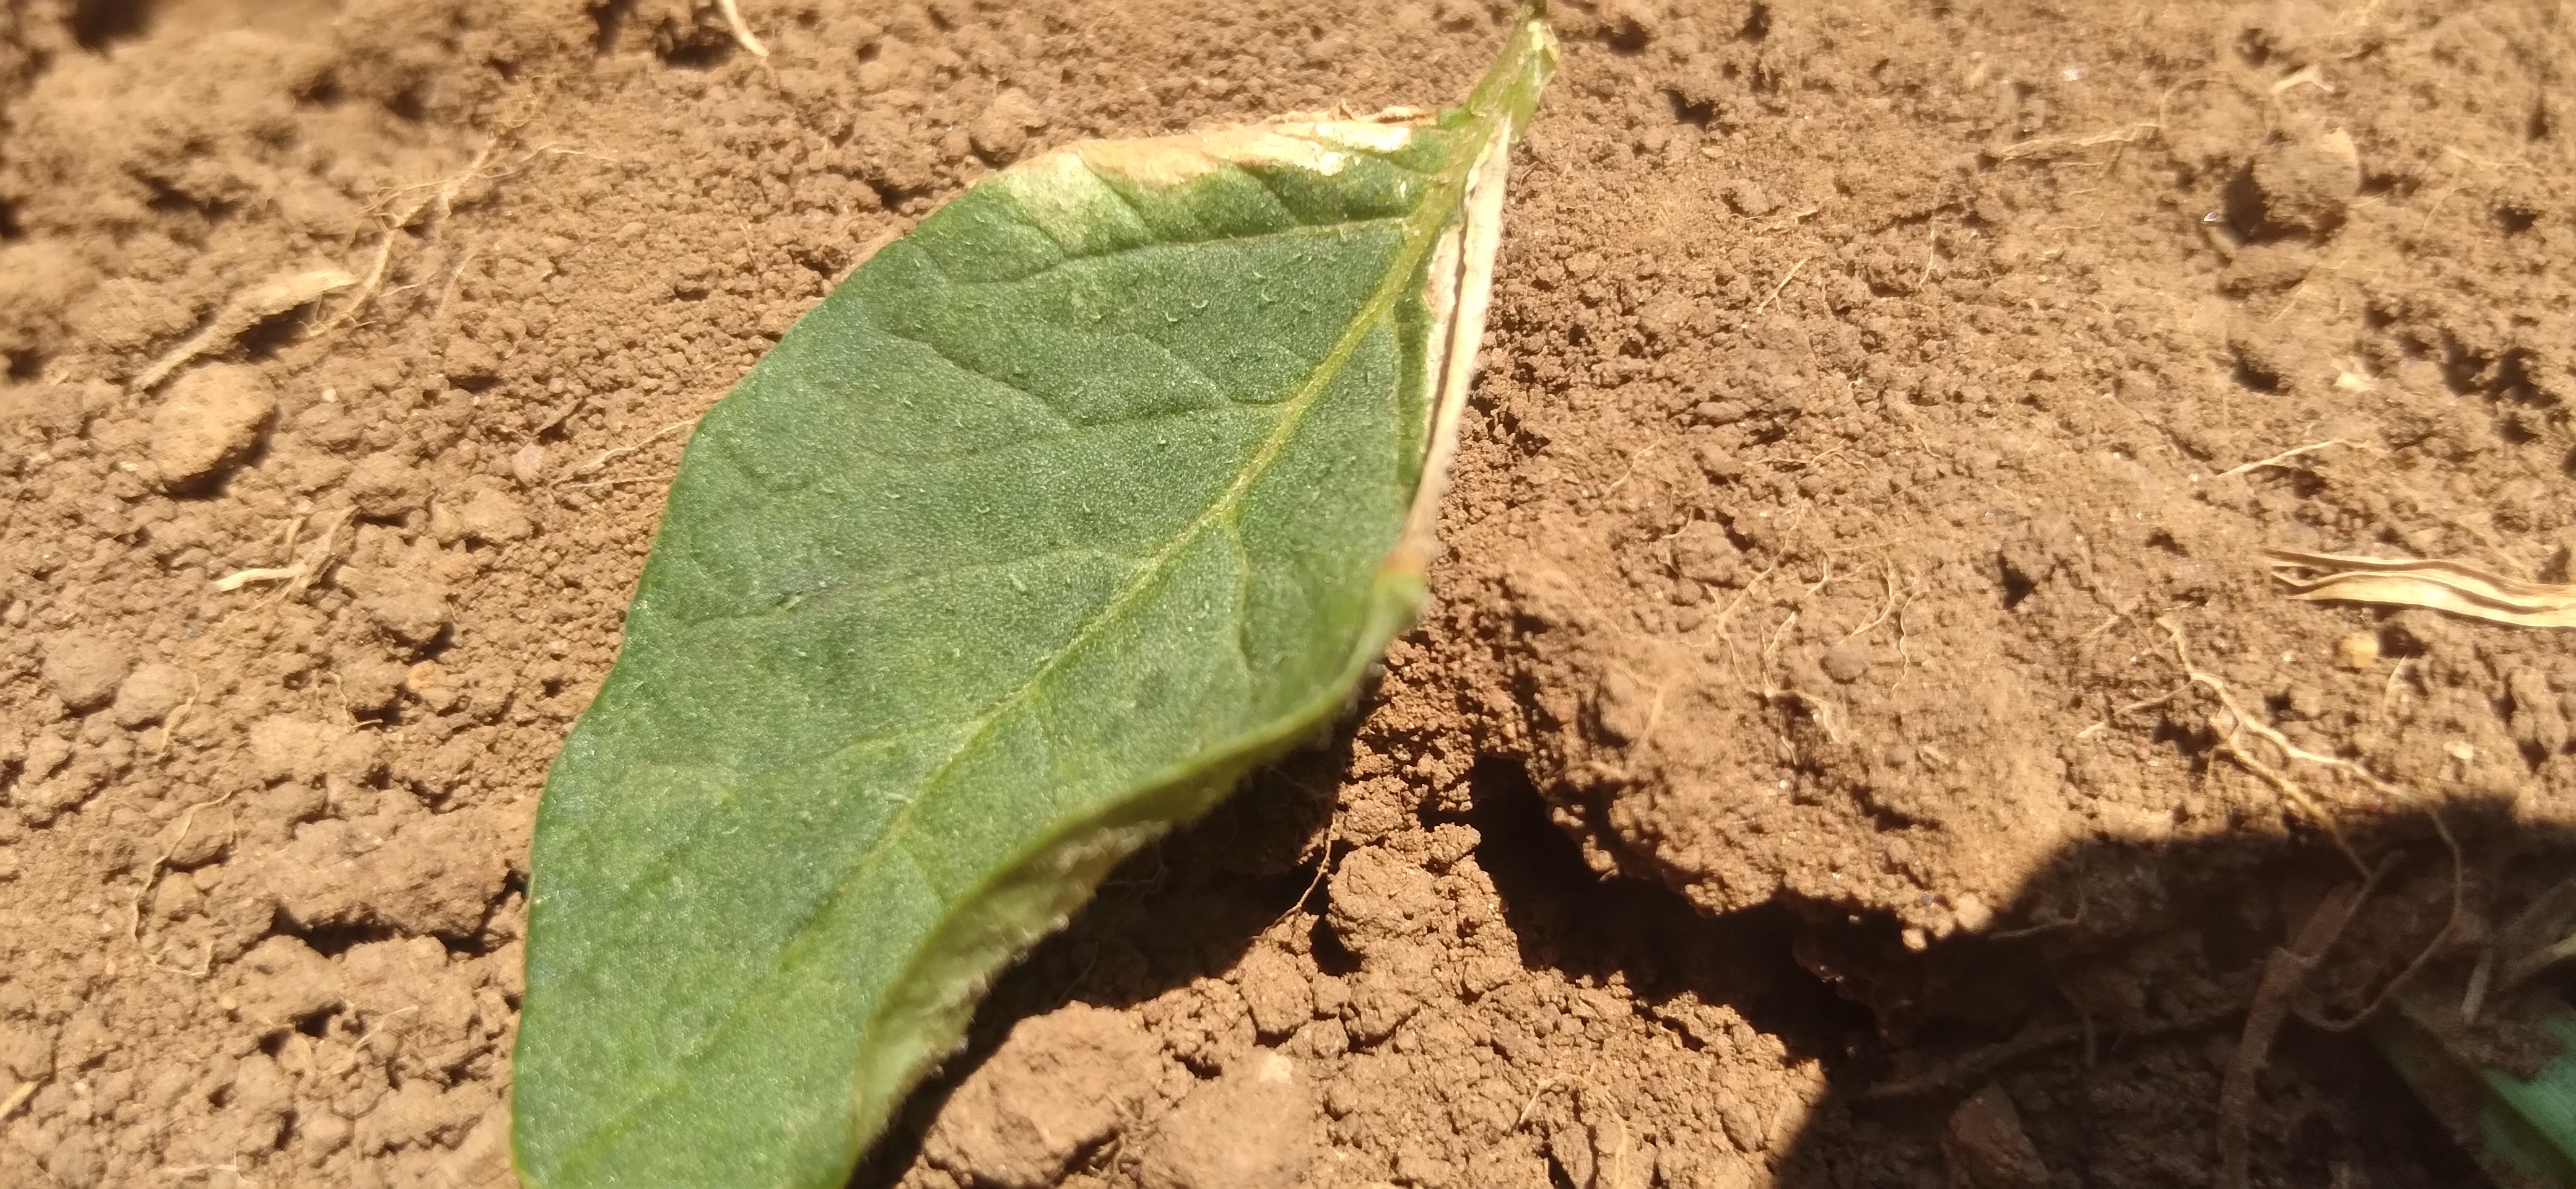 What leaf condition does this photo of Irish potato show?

early blight
